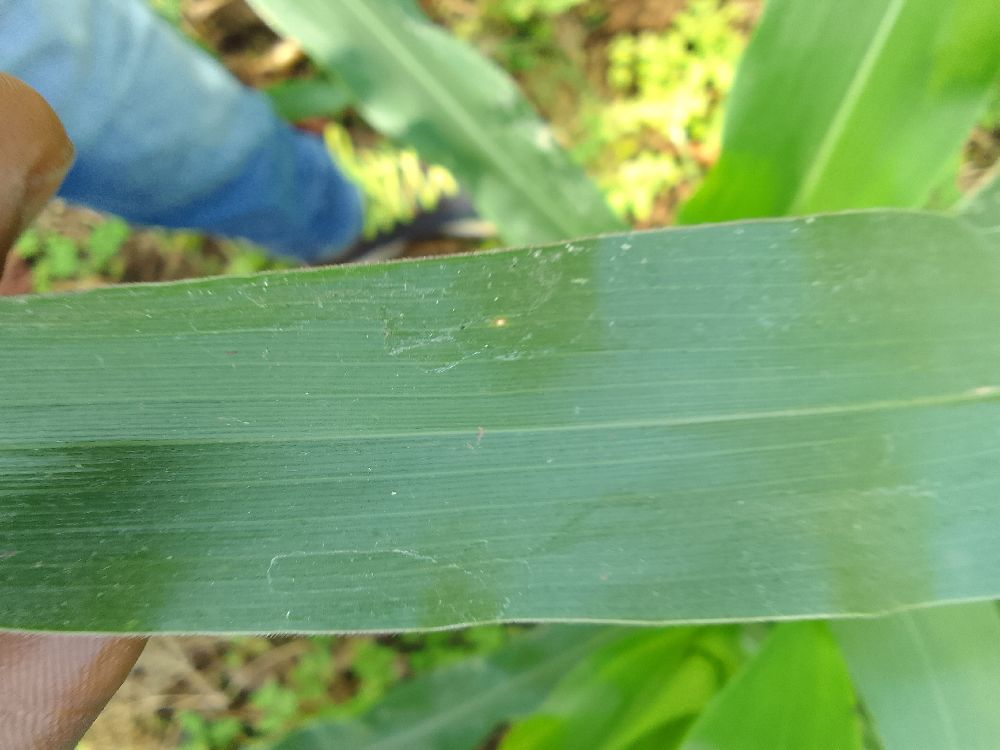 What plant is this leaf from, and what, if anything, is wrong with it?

maize, healthy
